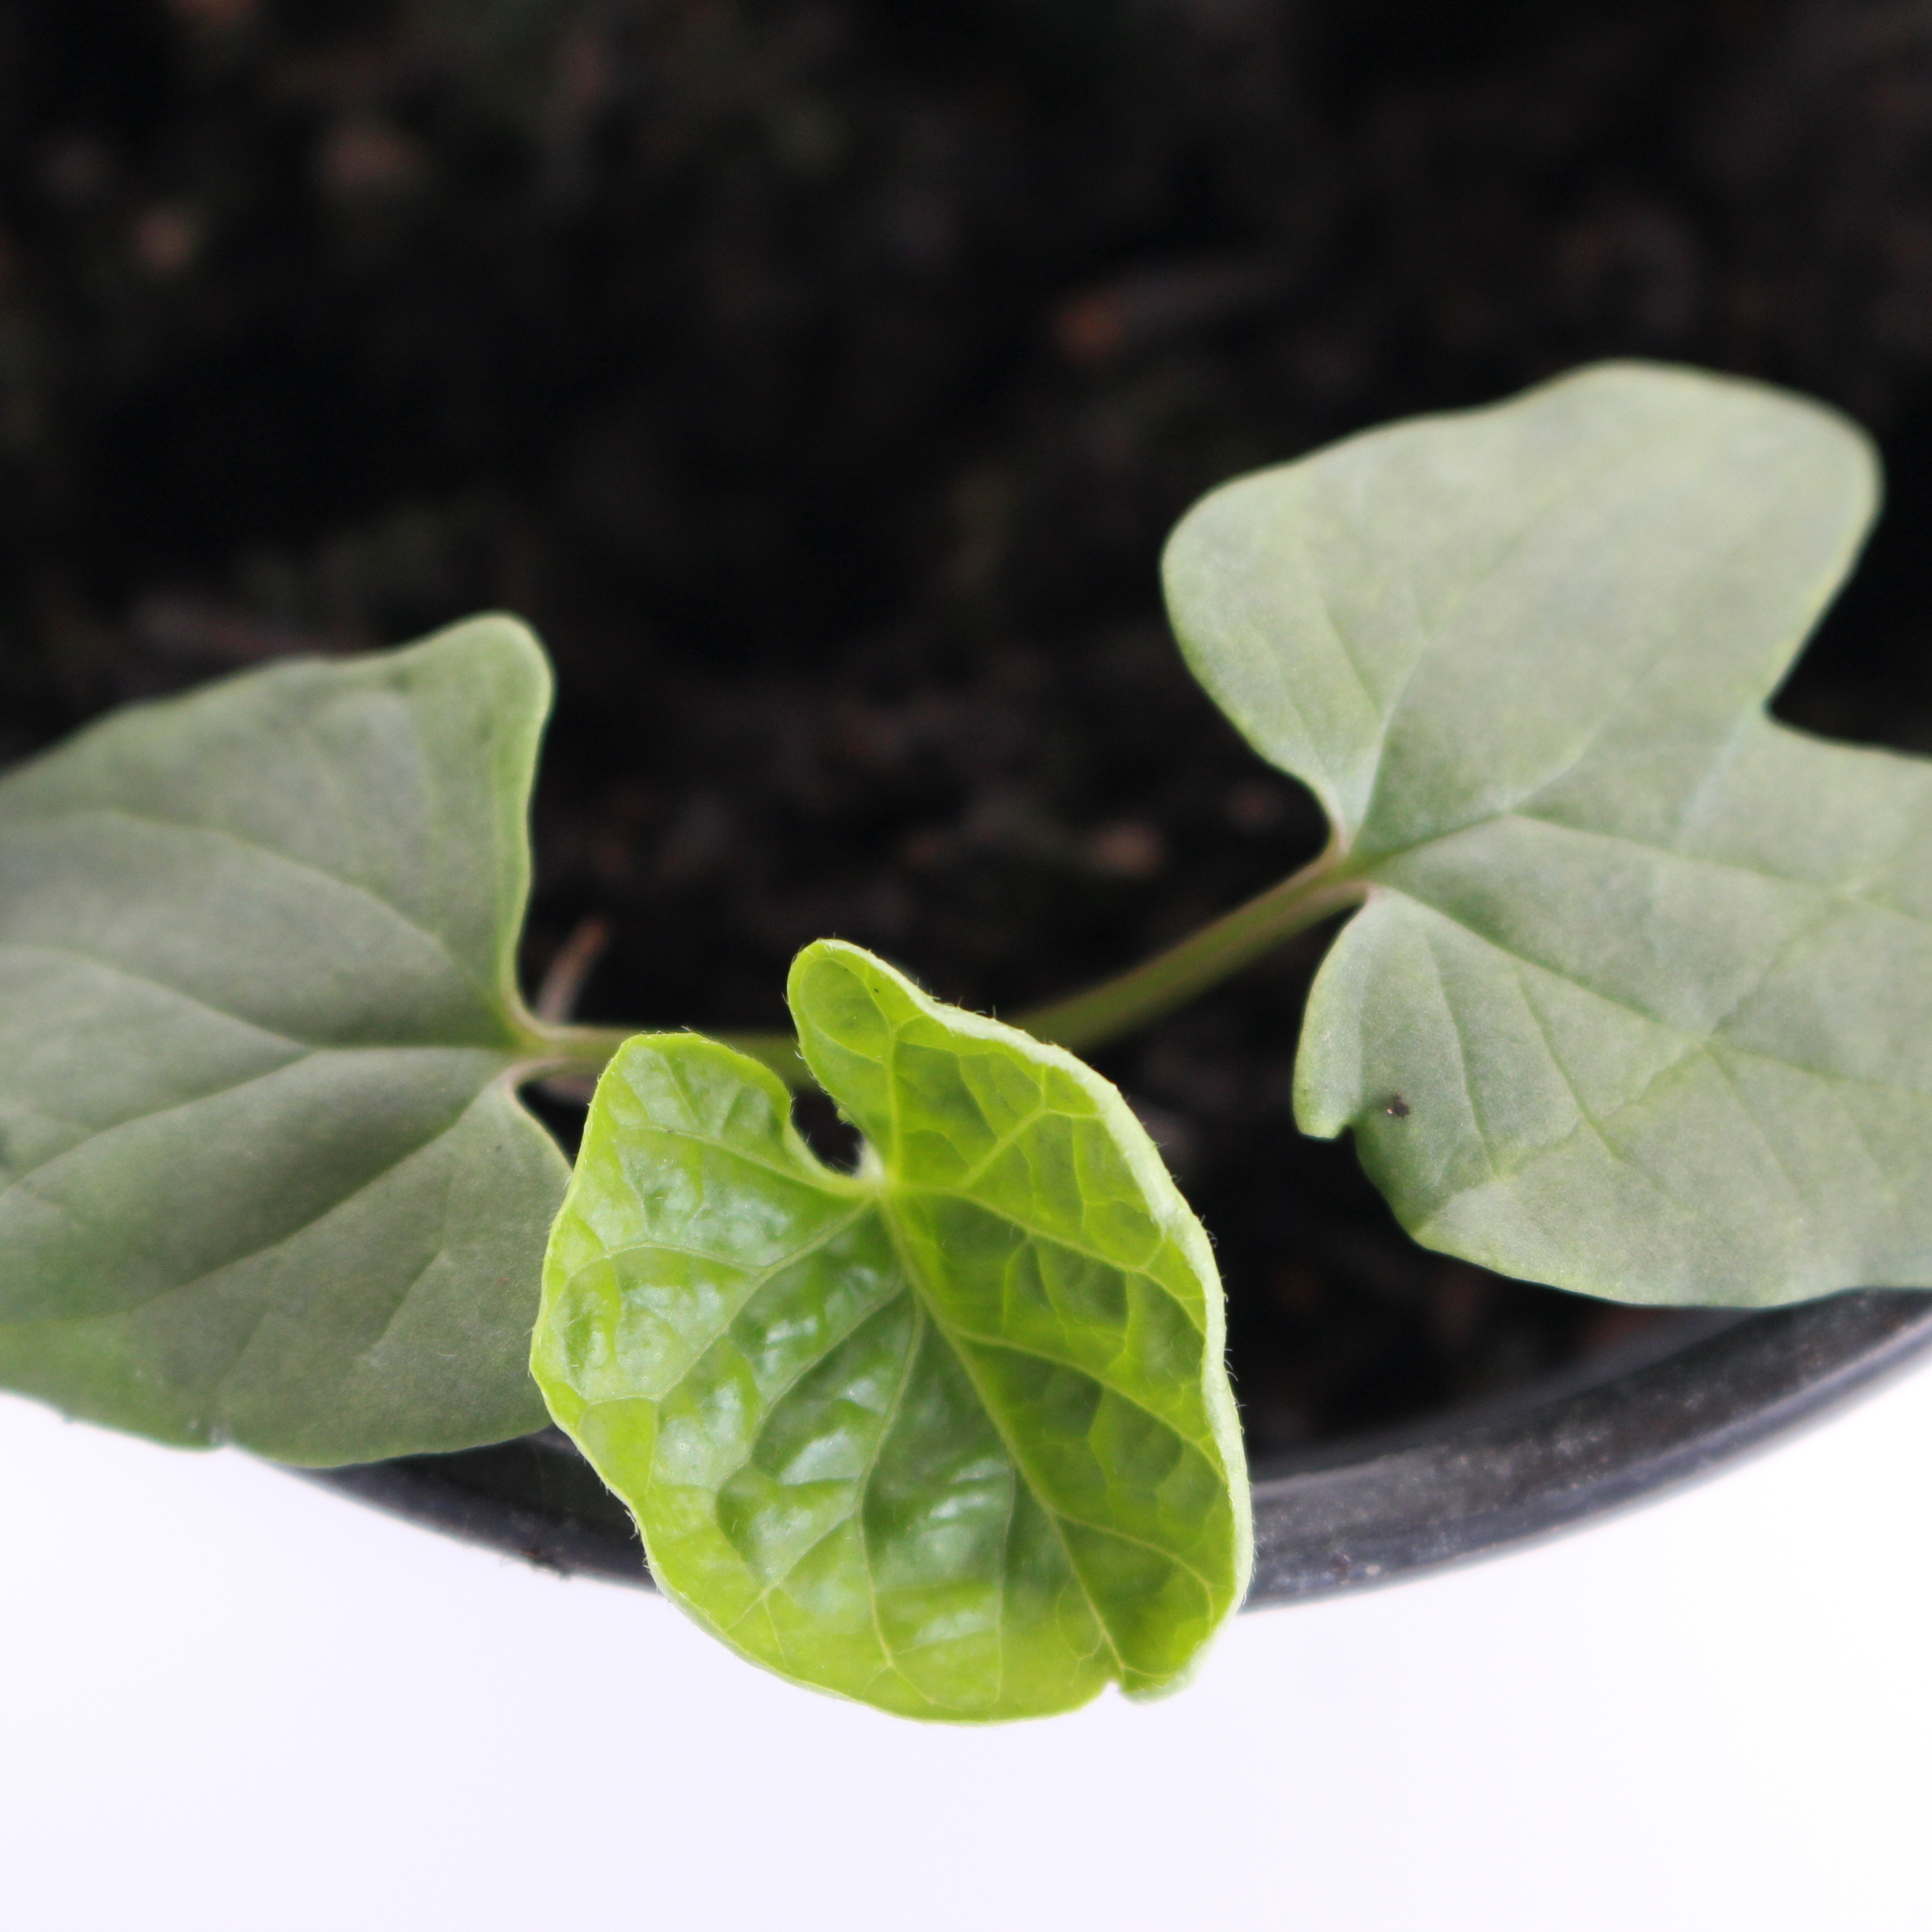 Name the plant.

Convolvulus arvensis
